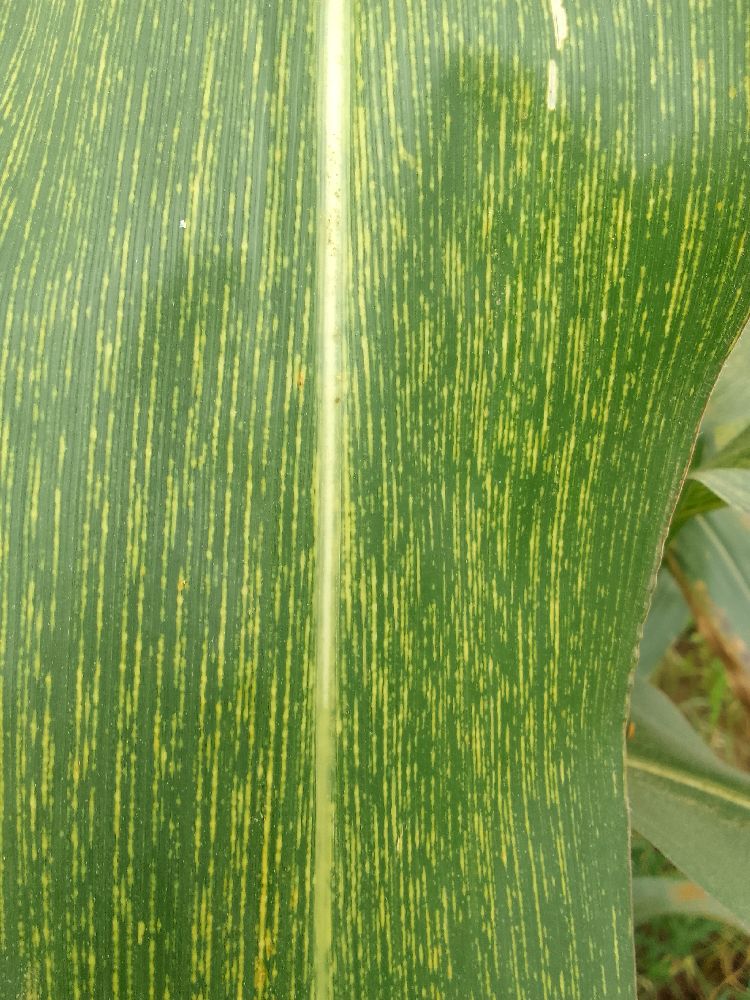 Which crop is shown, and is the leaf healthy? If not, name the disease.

maize, maize streak virus
